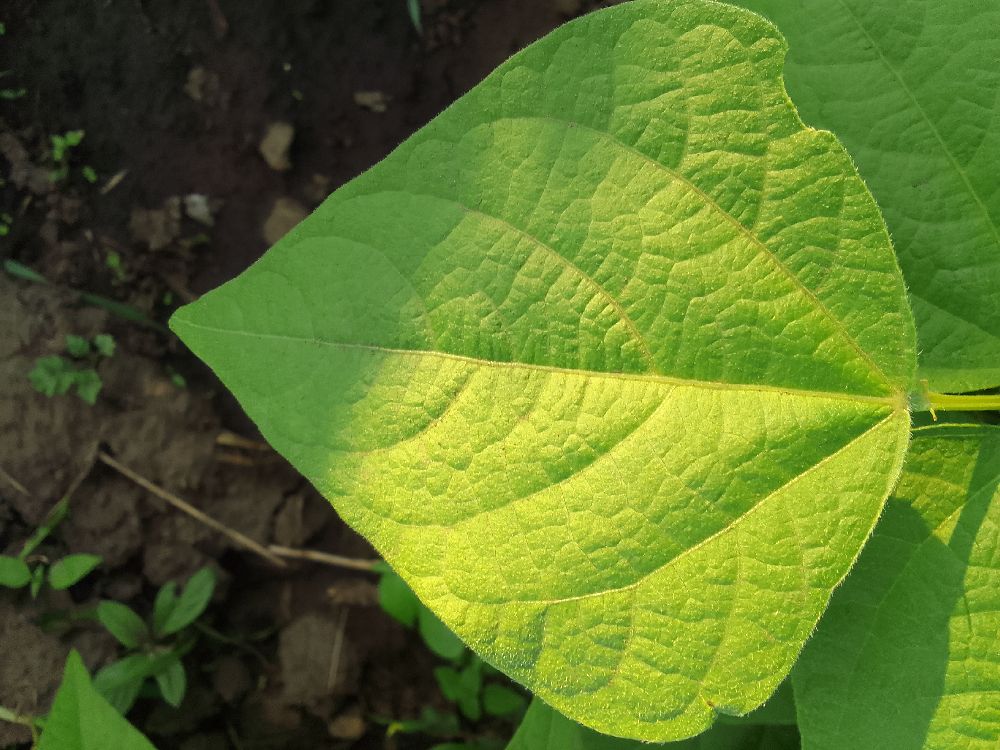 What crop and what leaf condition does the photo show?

common bean, healthy
